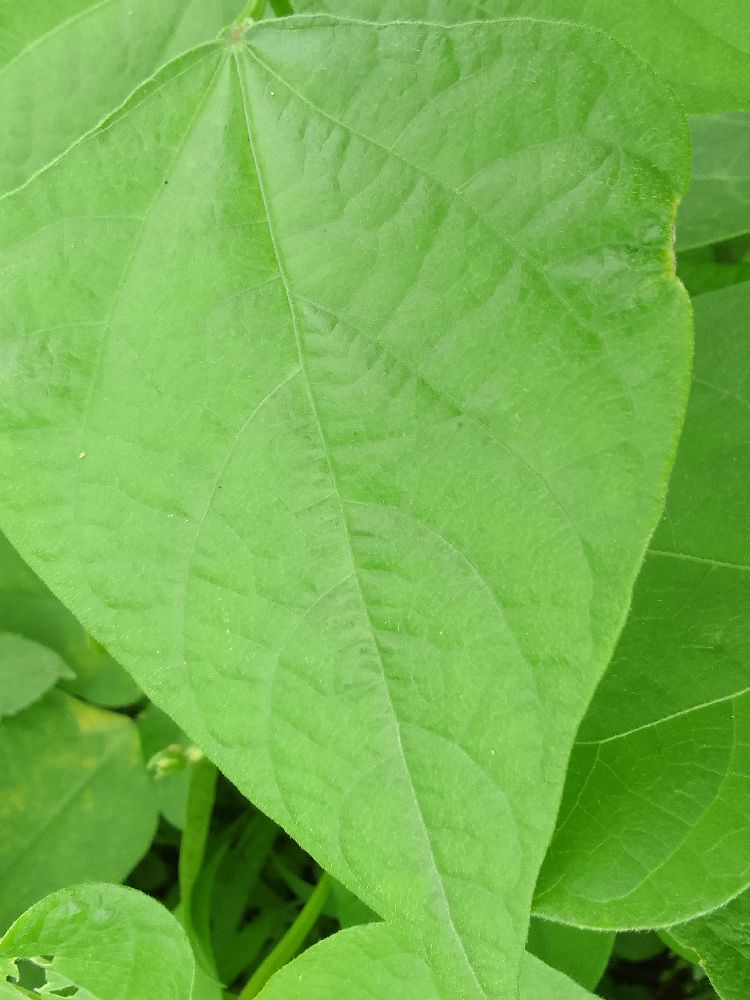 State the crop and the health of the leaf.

common bean, healthy
